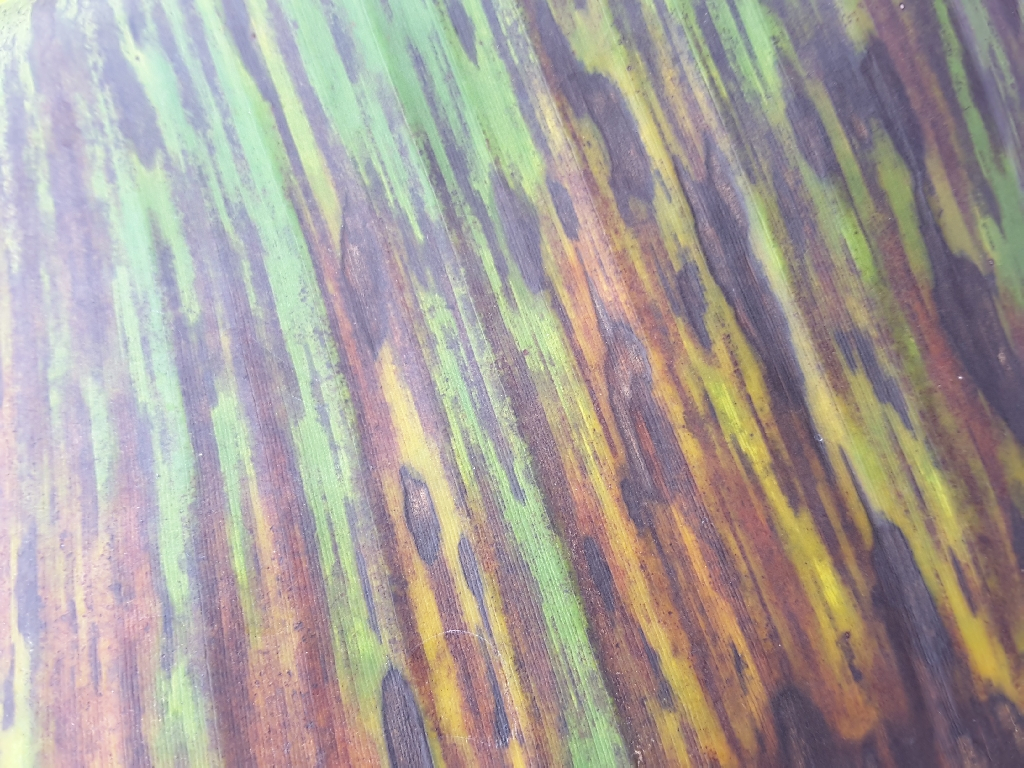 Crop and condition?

banana, black sigatoka
